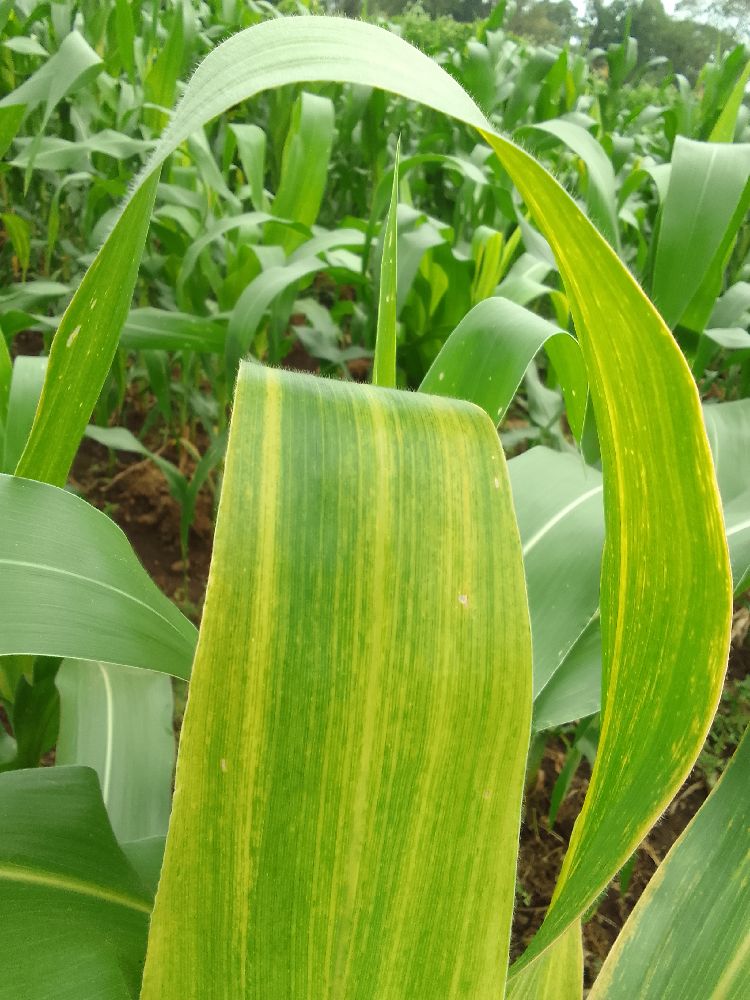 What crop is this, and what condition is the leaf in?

maize, maize lethal necrosis
